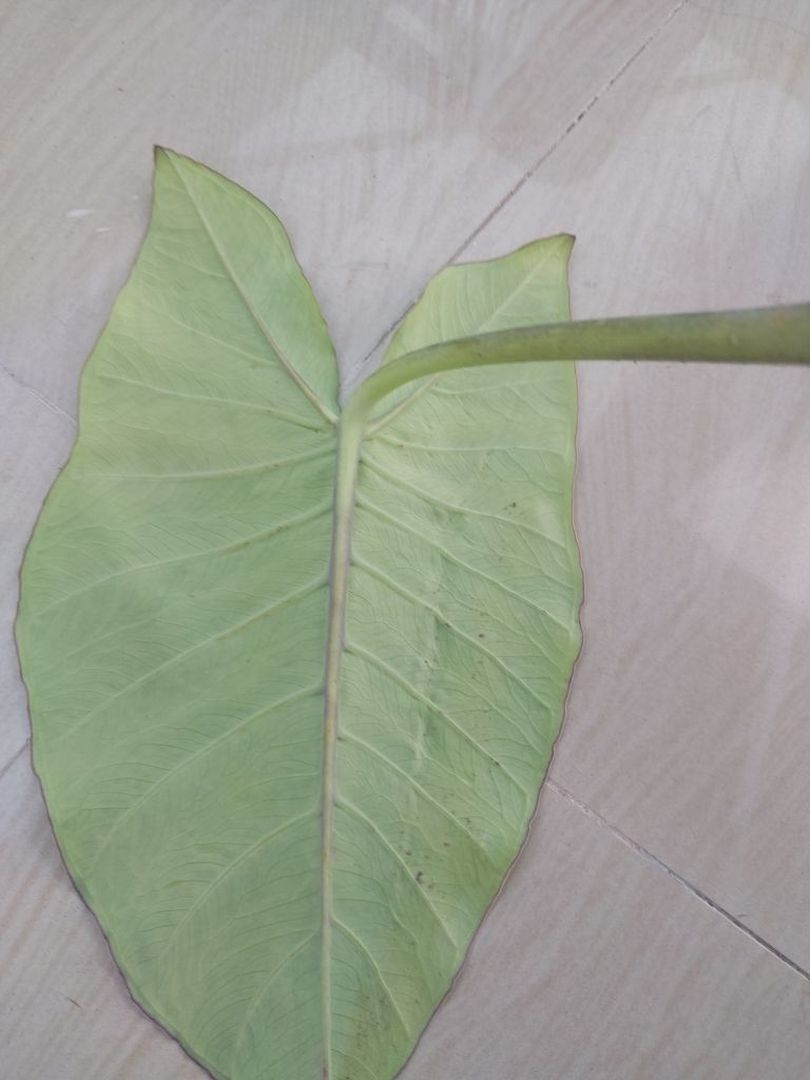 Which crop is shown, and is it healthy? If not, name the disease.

taro, mosaic
